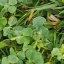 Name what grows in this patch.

unstructured weed
